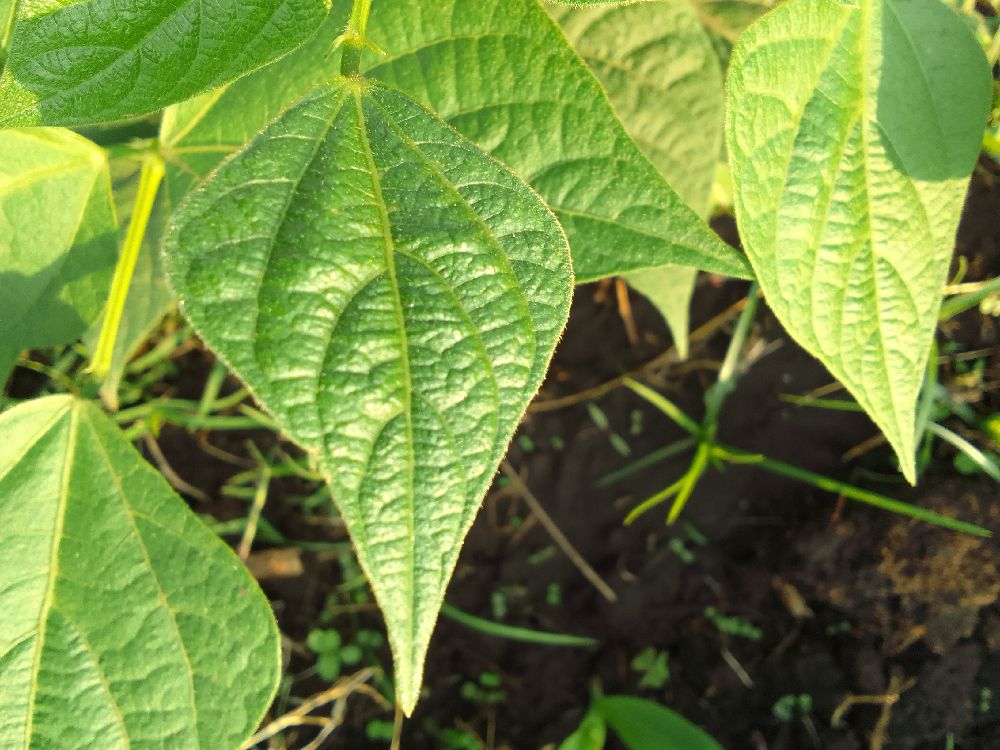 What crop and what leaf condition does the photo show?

common bean, healthy
